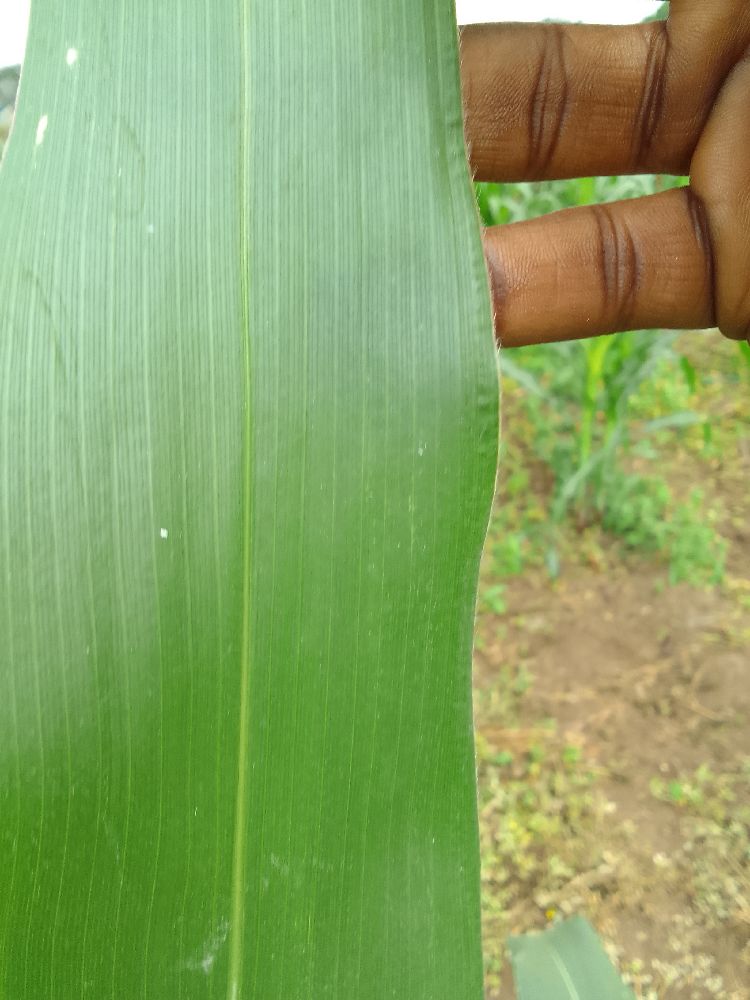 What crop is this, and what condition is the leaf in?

maize, healthy
